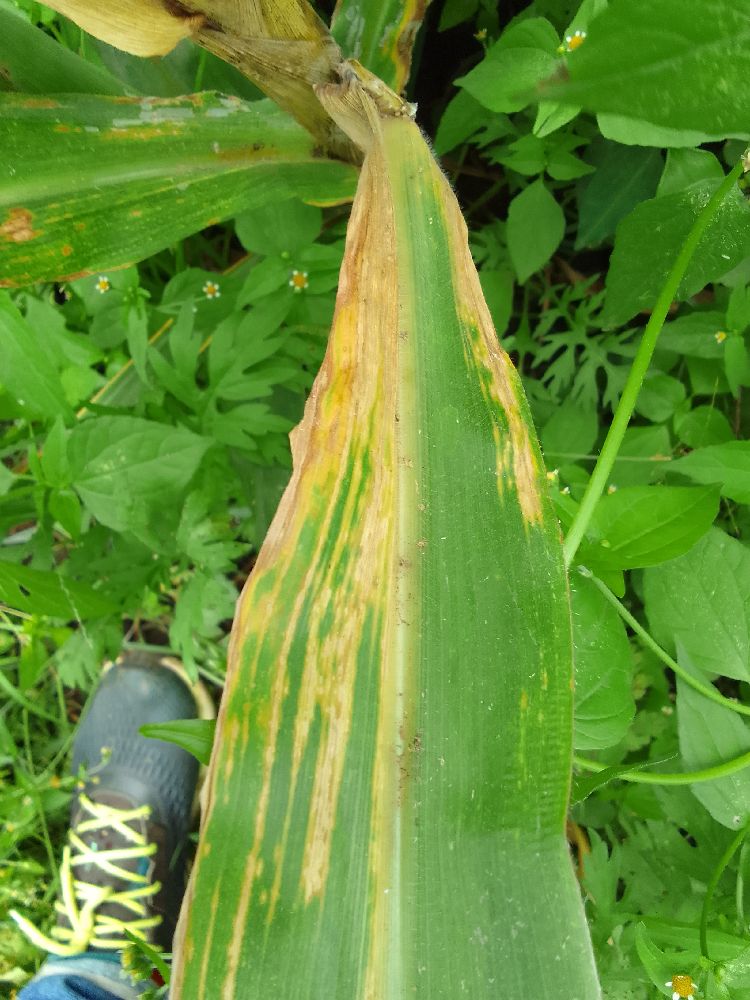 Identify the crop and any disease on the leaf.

maize, maize lethal necrosis
